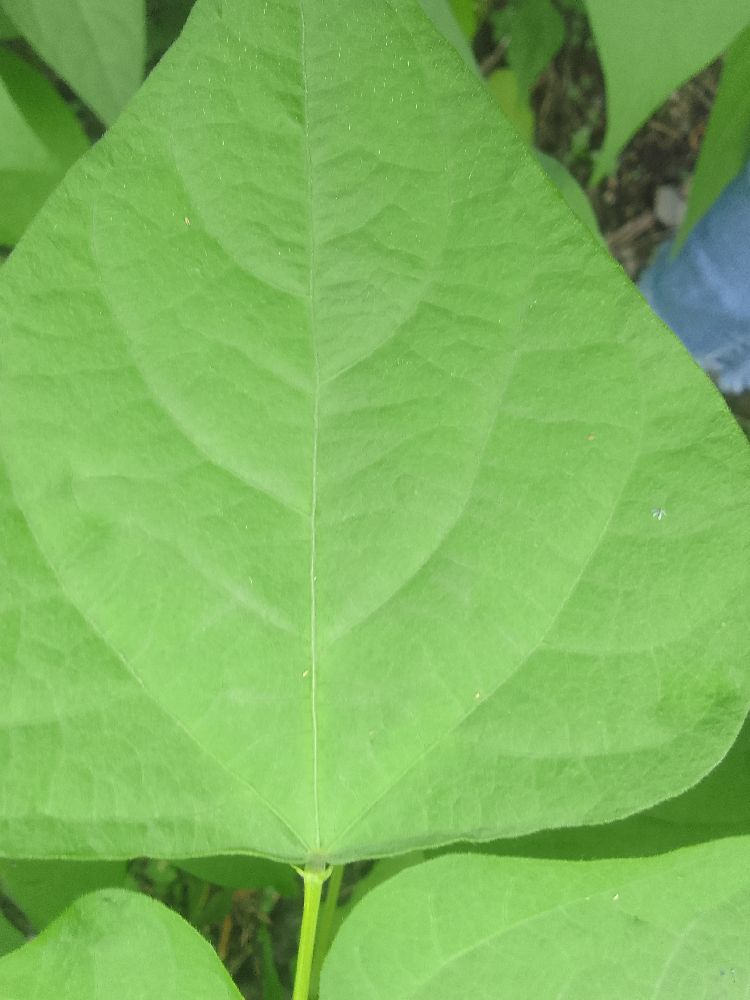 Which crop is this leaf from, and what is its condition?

common bean, healthy
